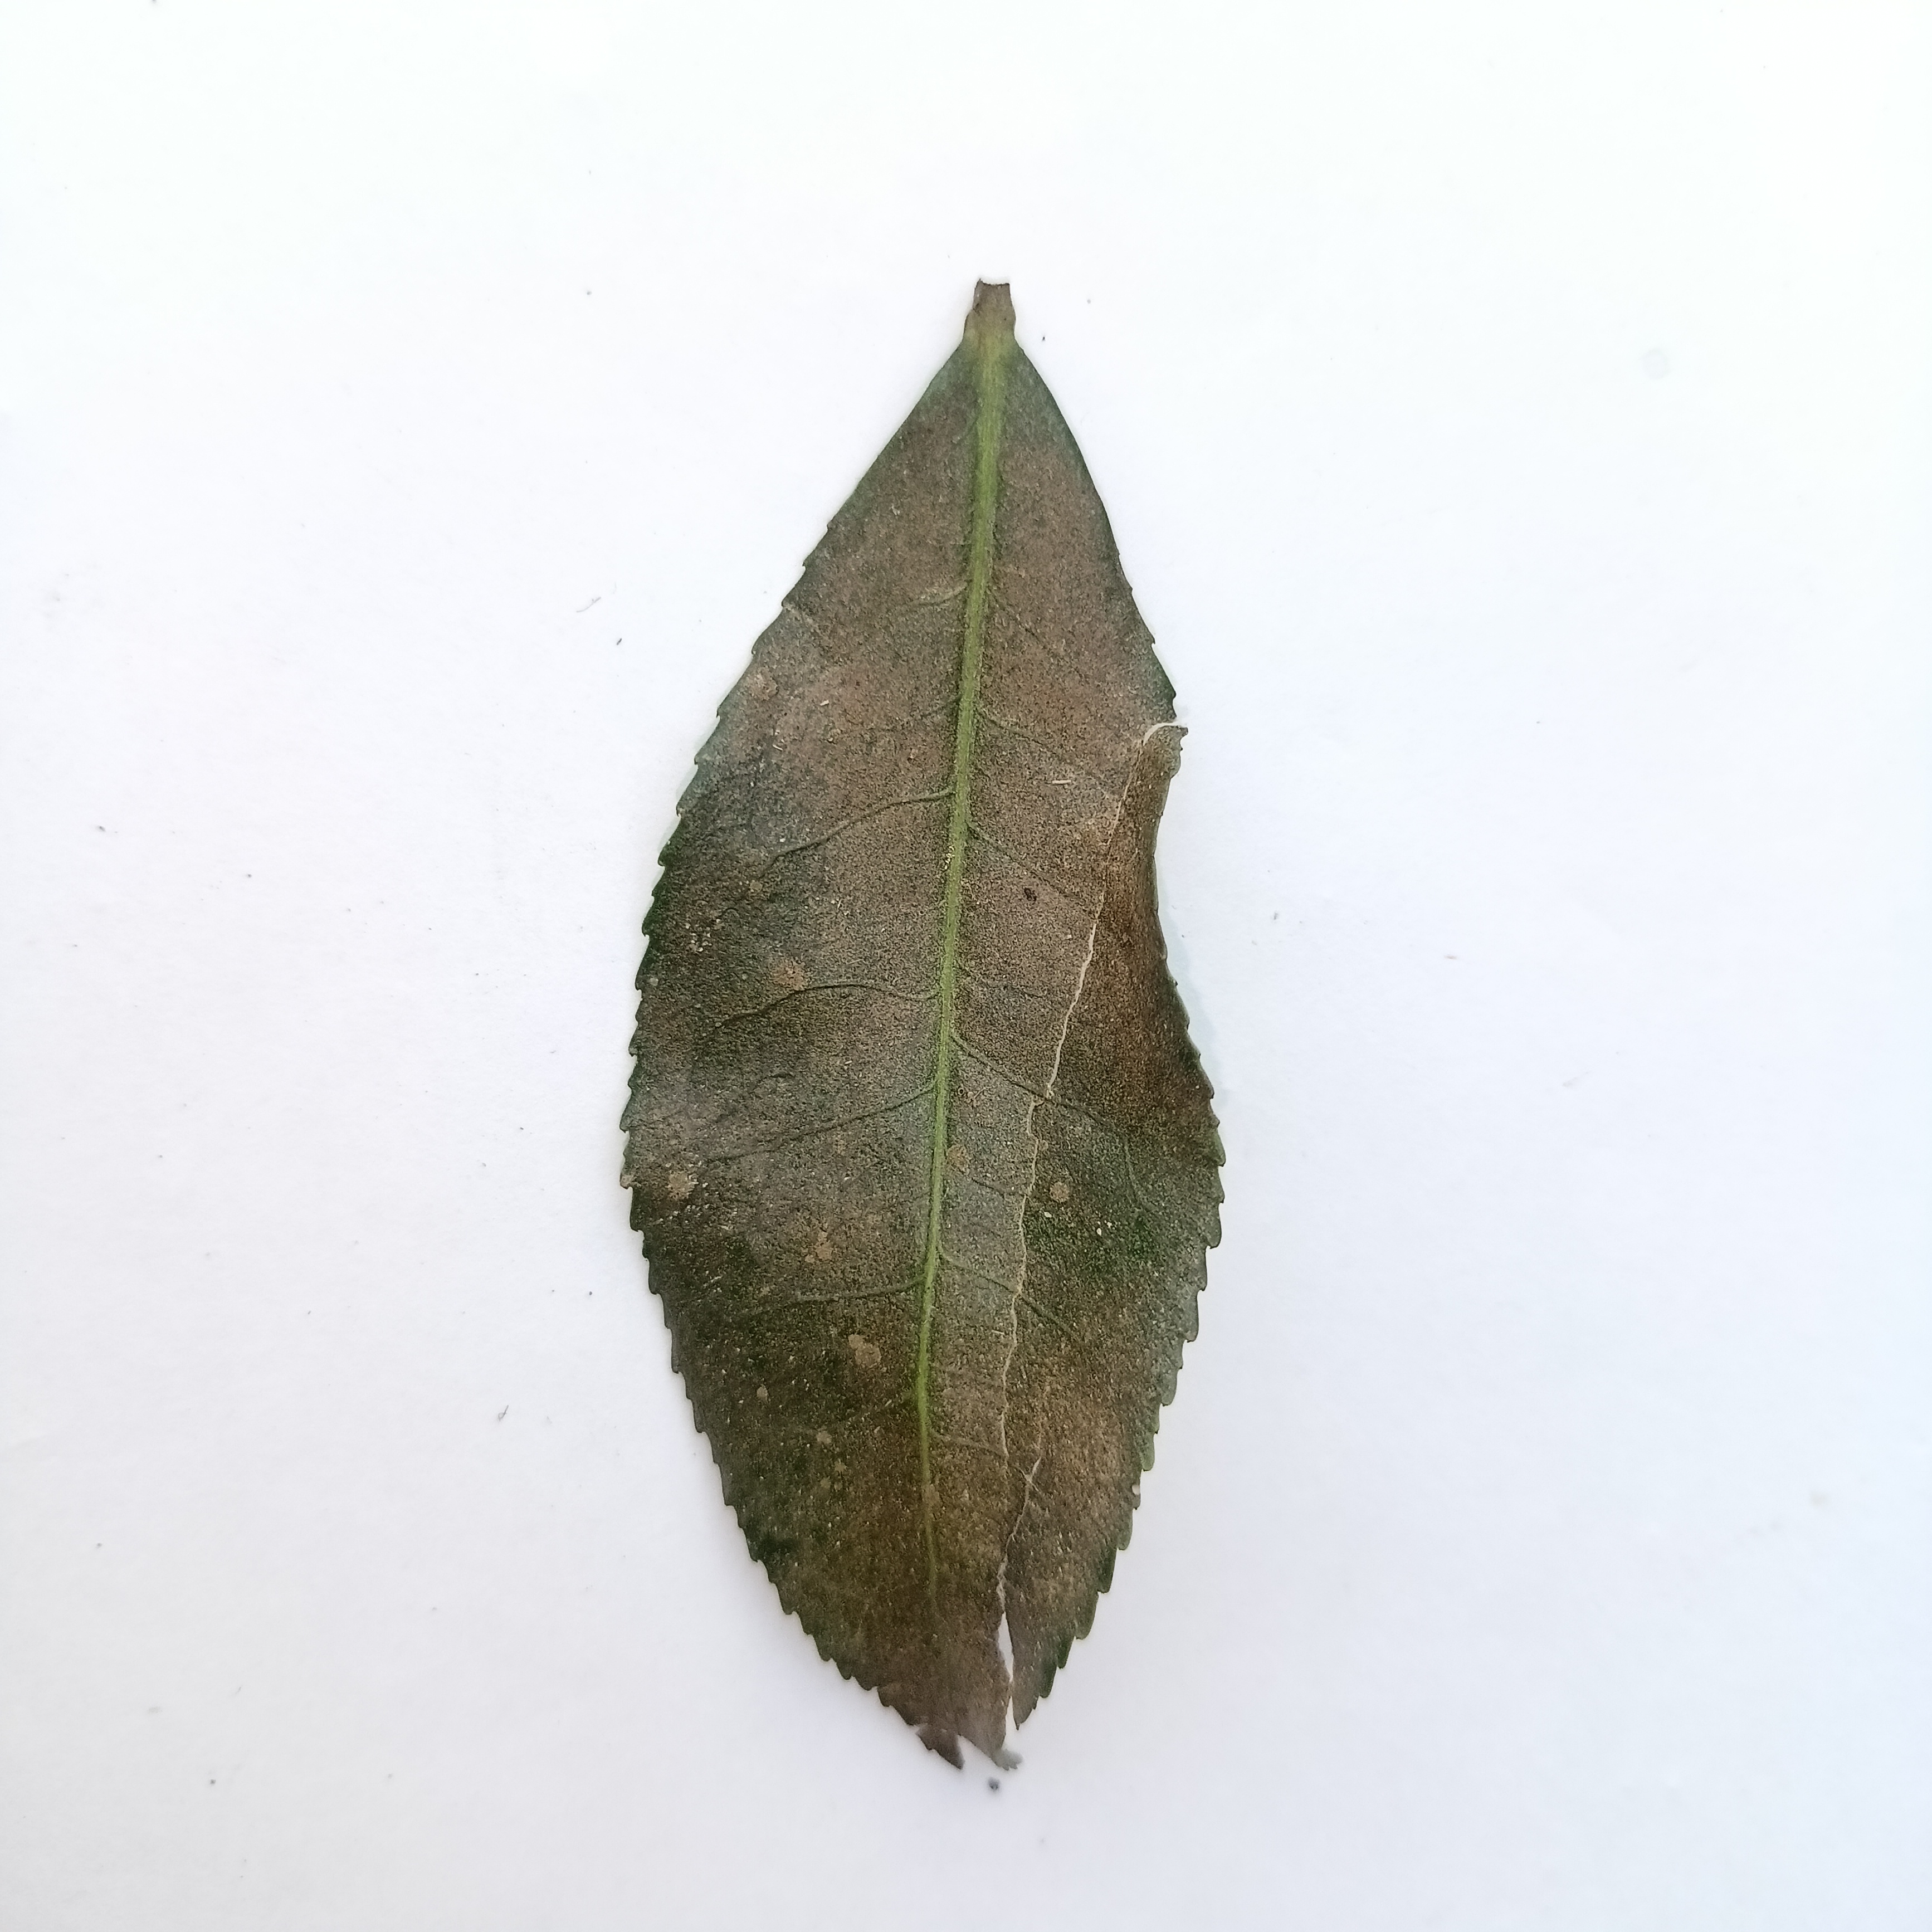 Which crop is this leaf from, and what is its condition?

tea, red rust
